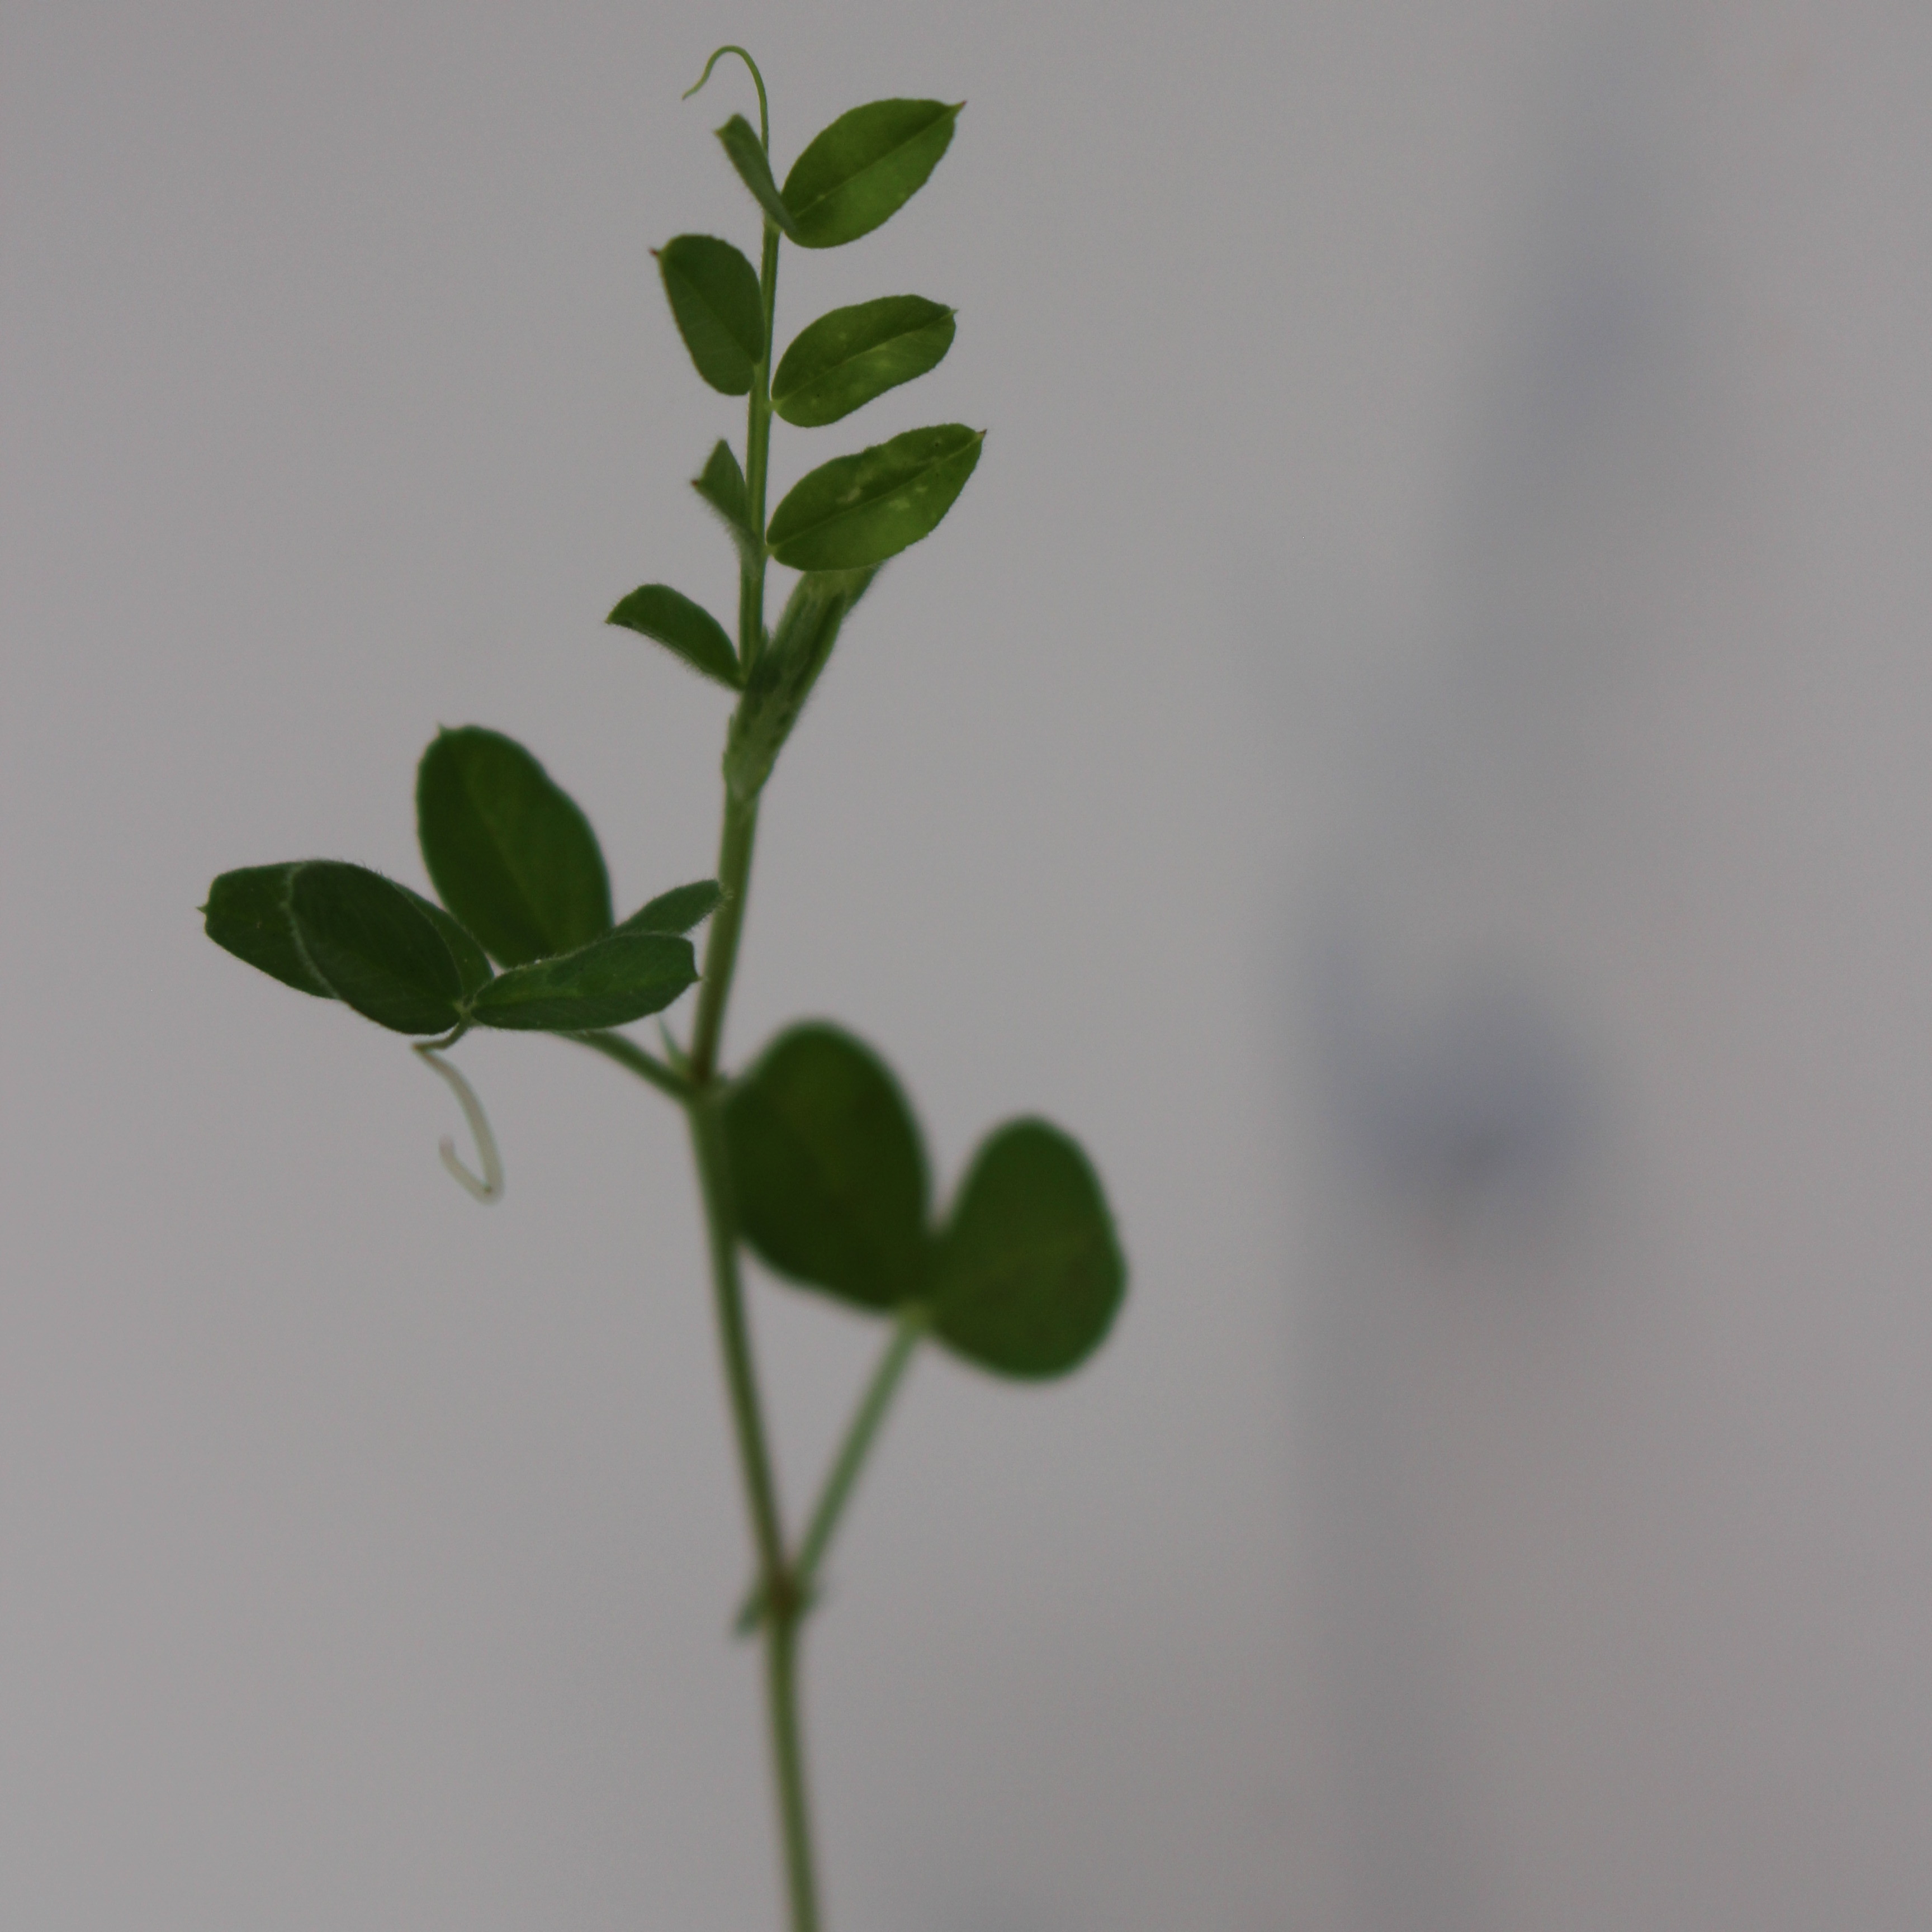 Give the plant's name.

Vicia sativa
